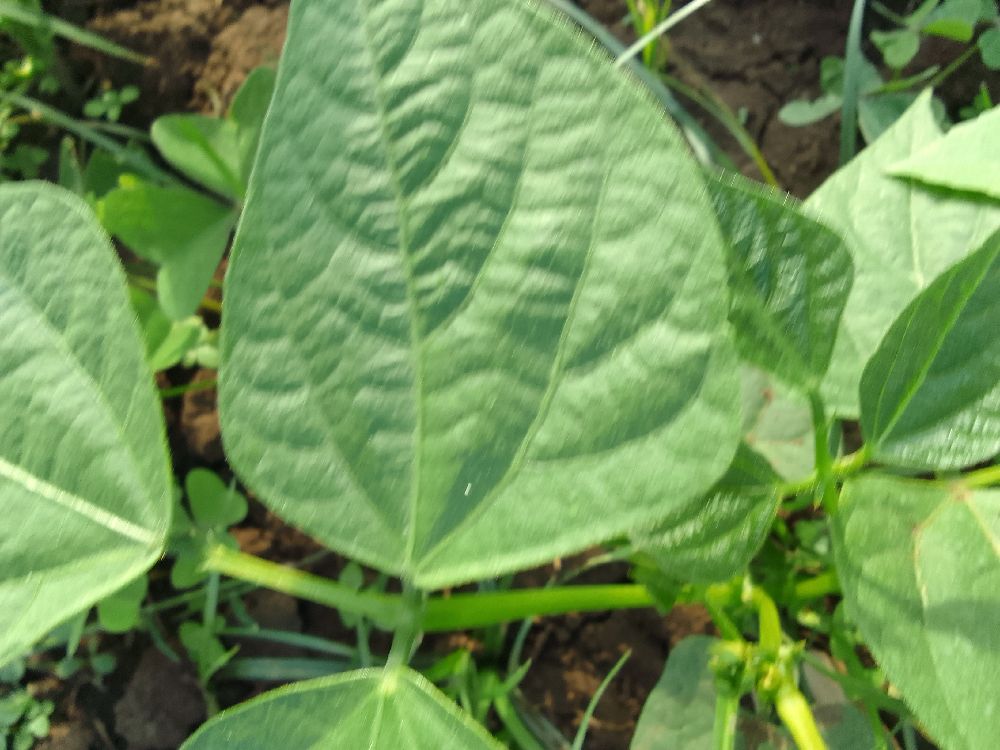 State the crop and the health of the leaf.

common bean, healthy
